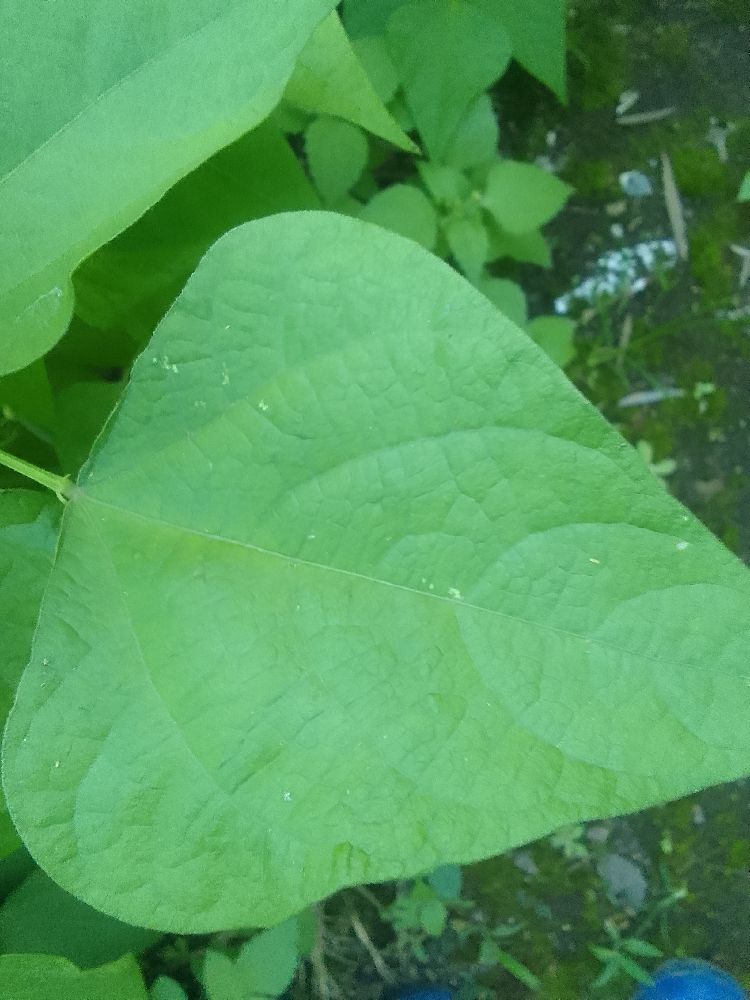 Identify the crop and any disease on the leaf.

common bean, healthy
